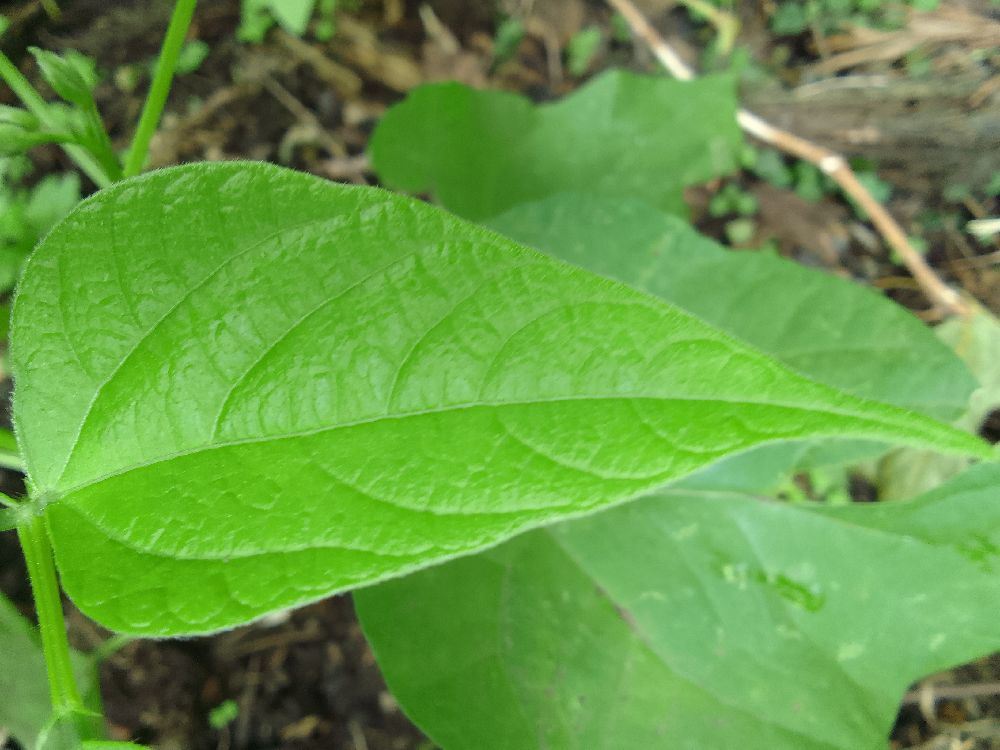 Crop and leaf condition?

common bean, healthy
